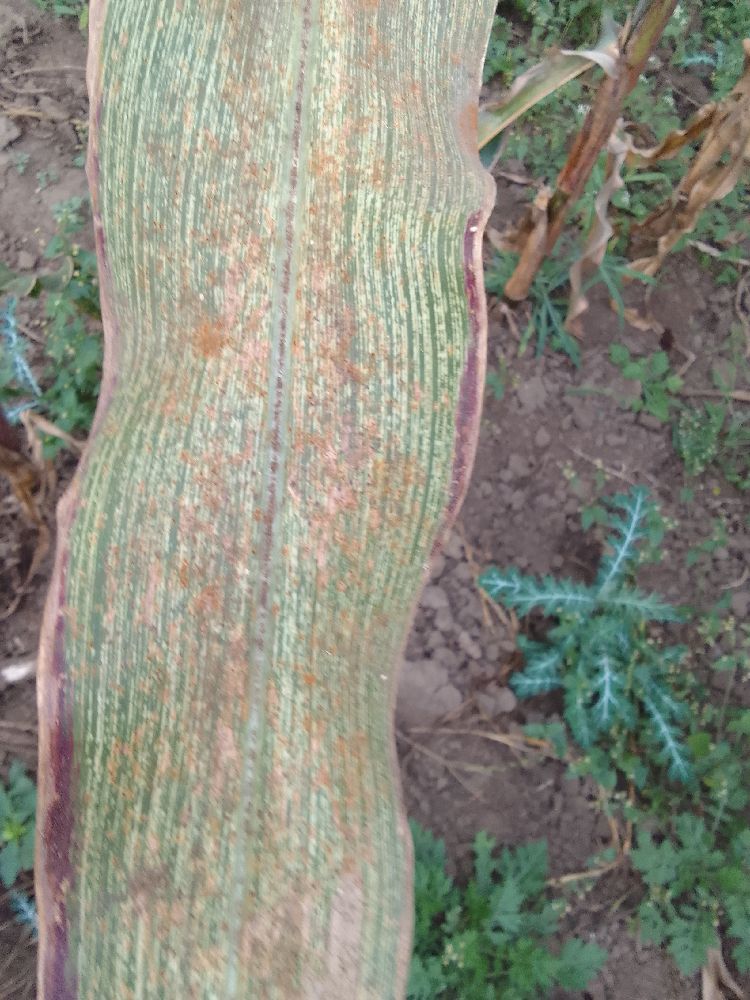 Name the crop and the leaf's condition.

maize, maize streak virus
